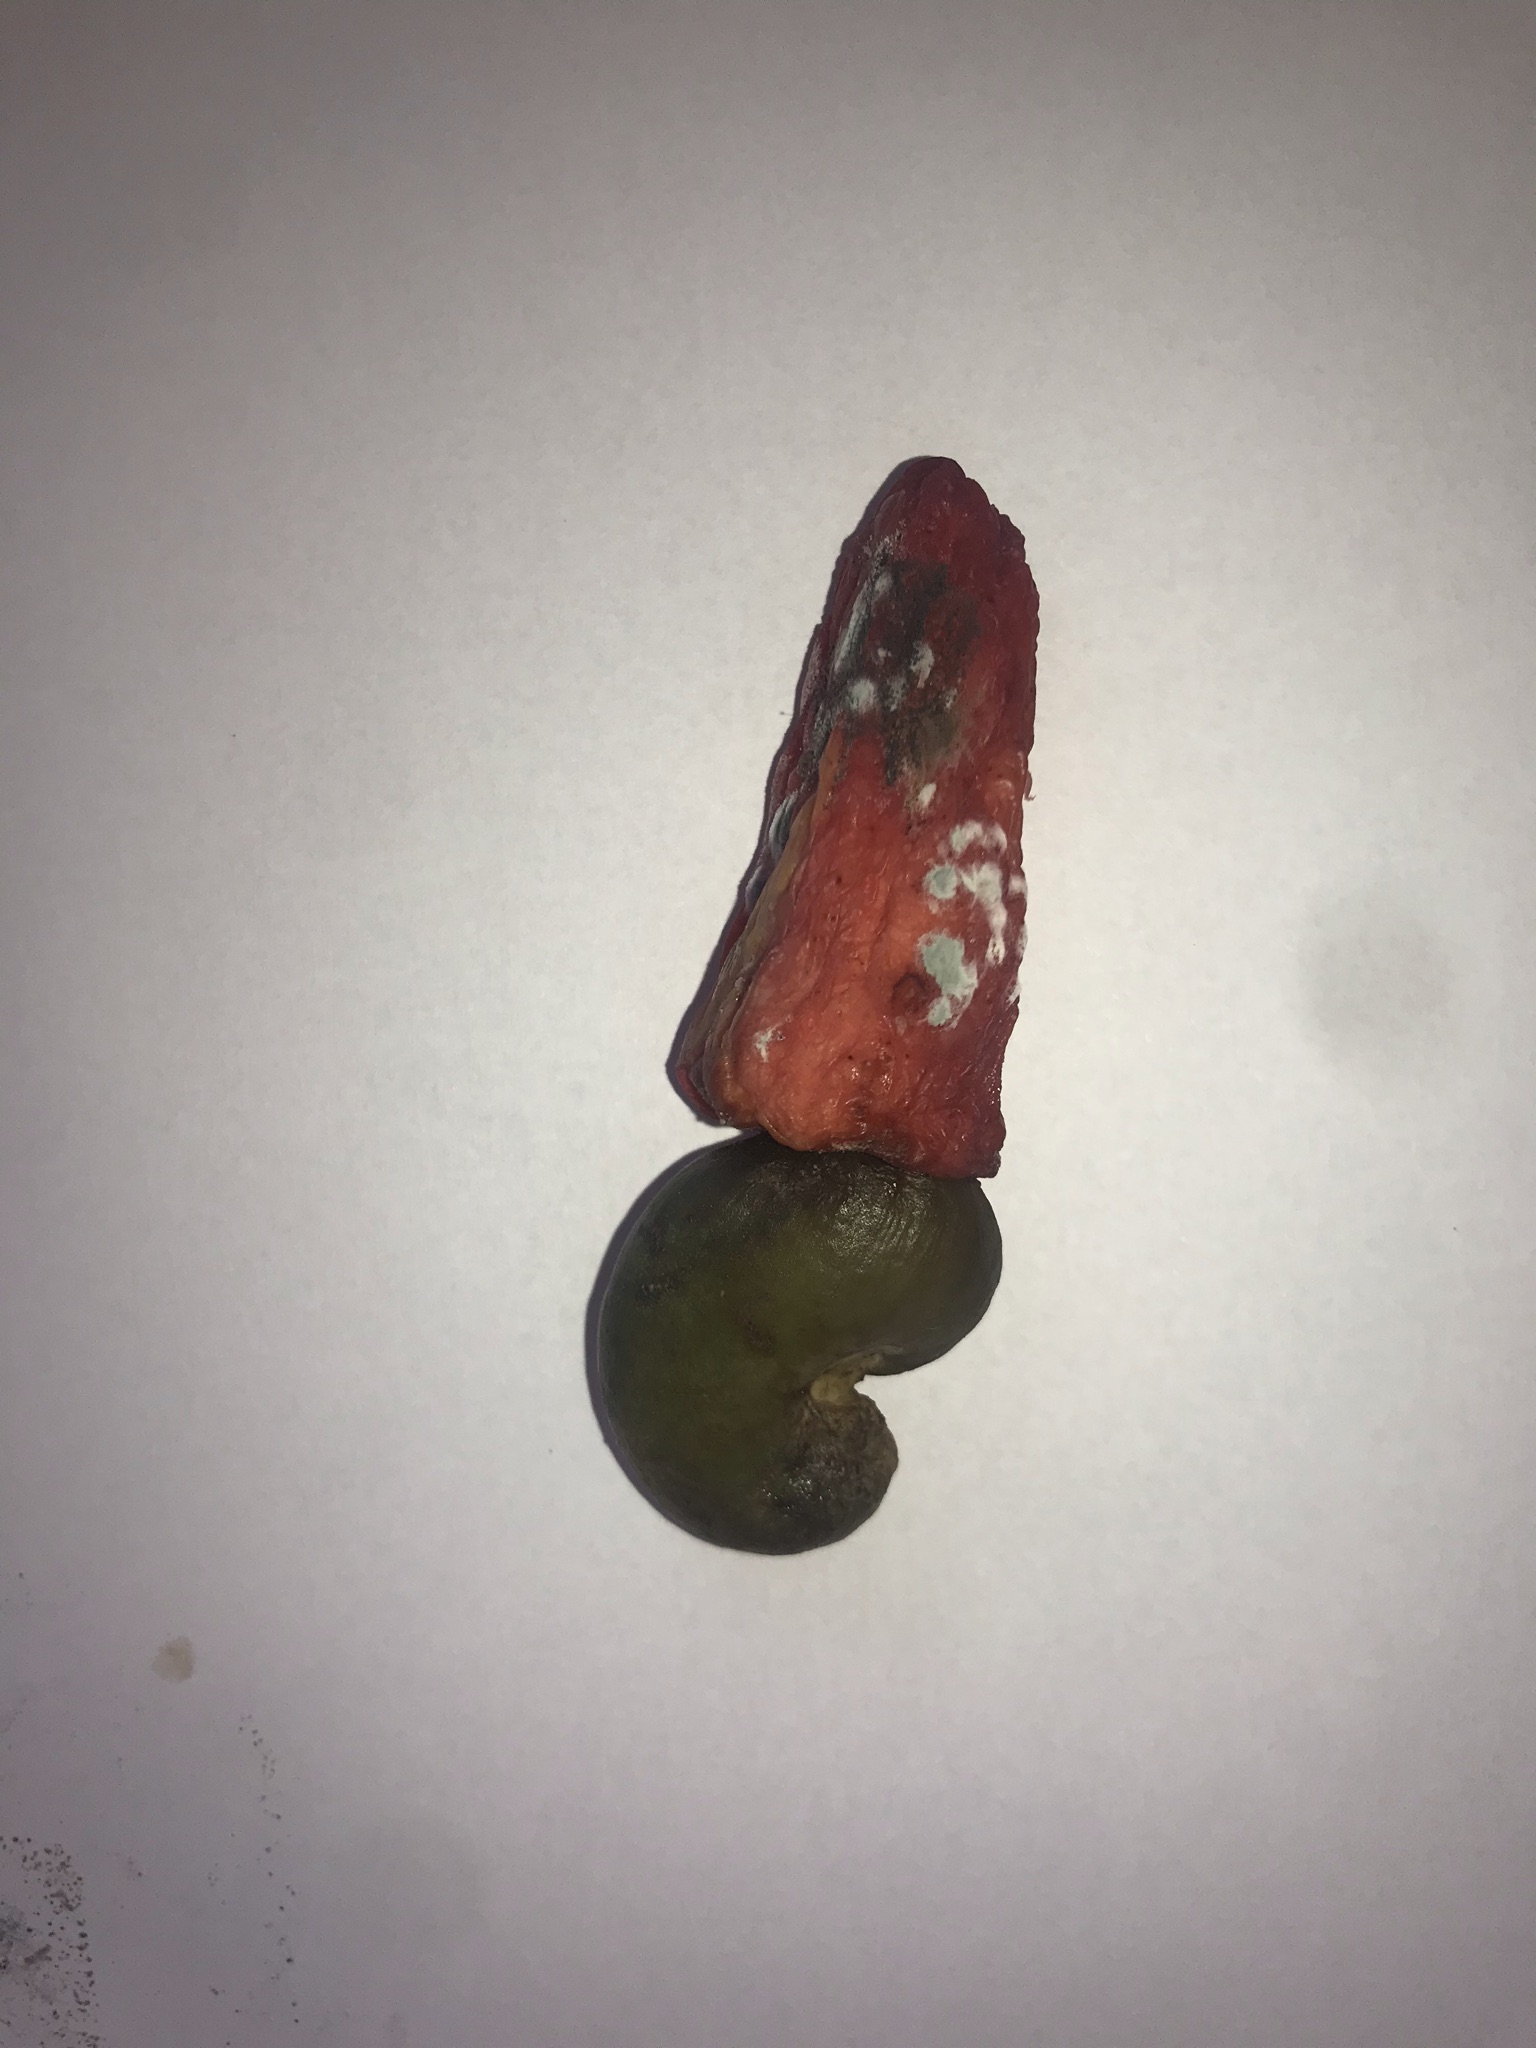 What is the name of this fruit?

caju vermelho
